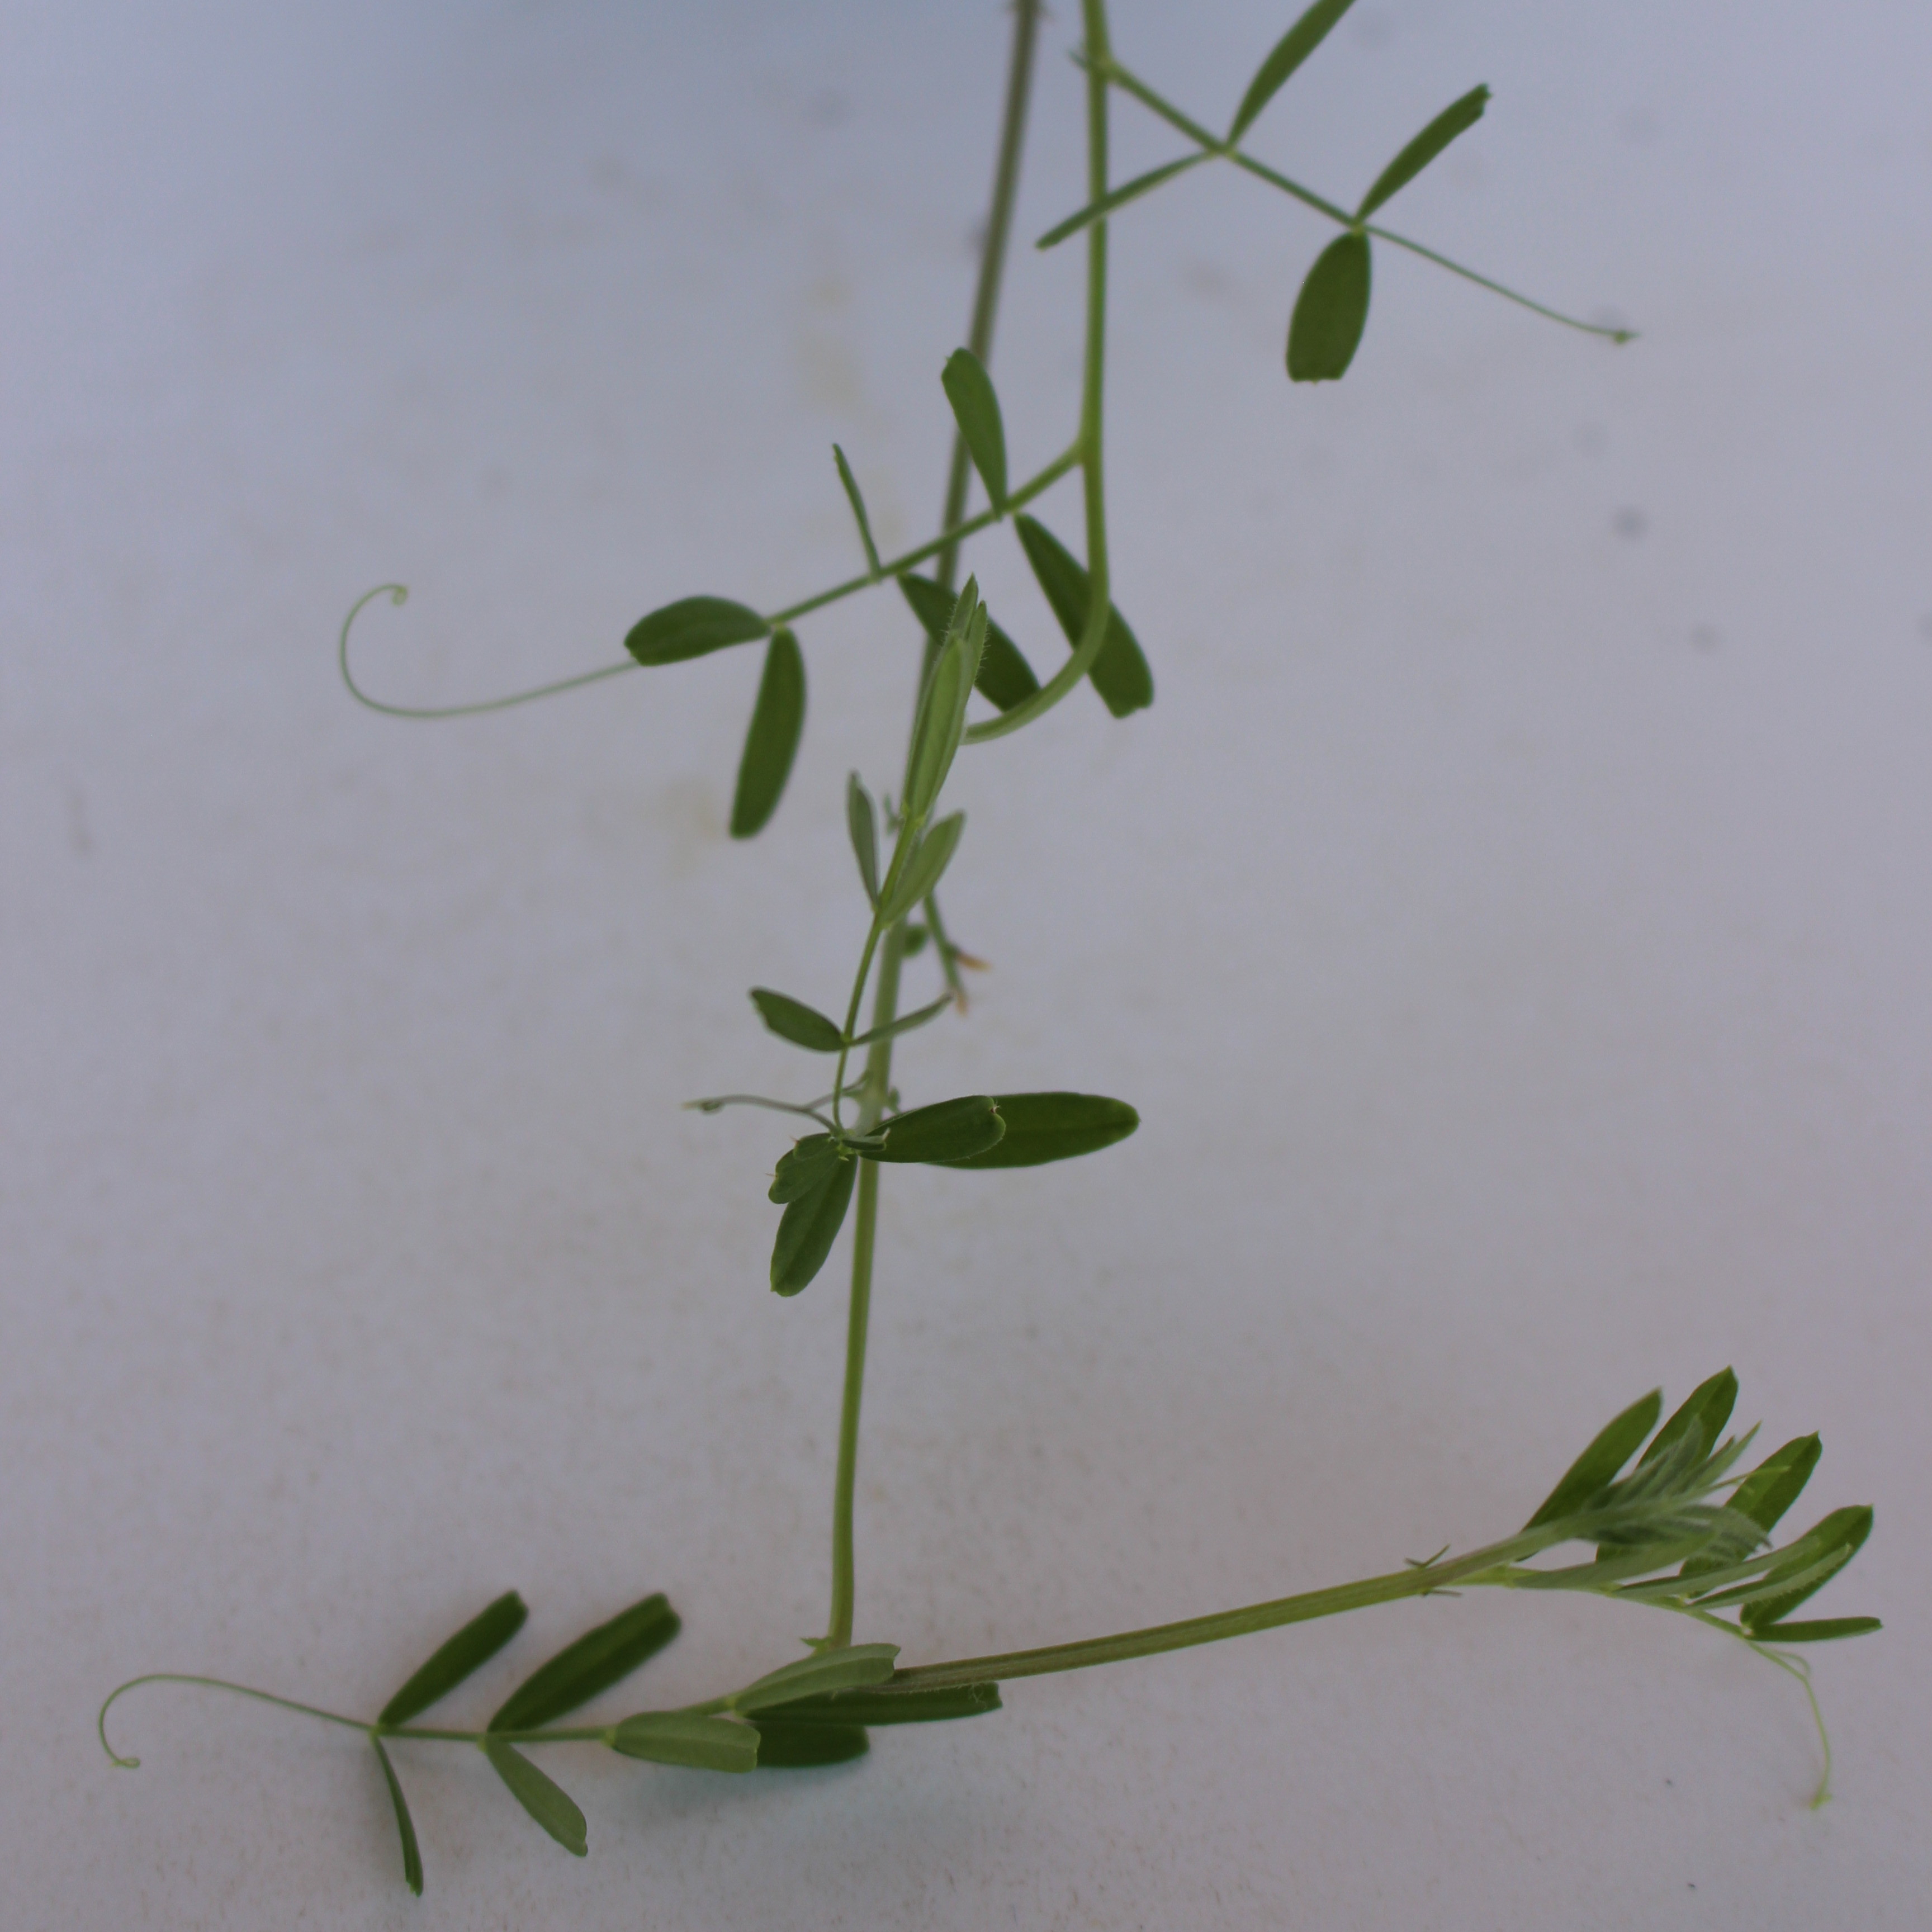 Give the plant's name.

Vicia sativa
